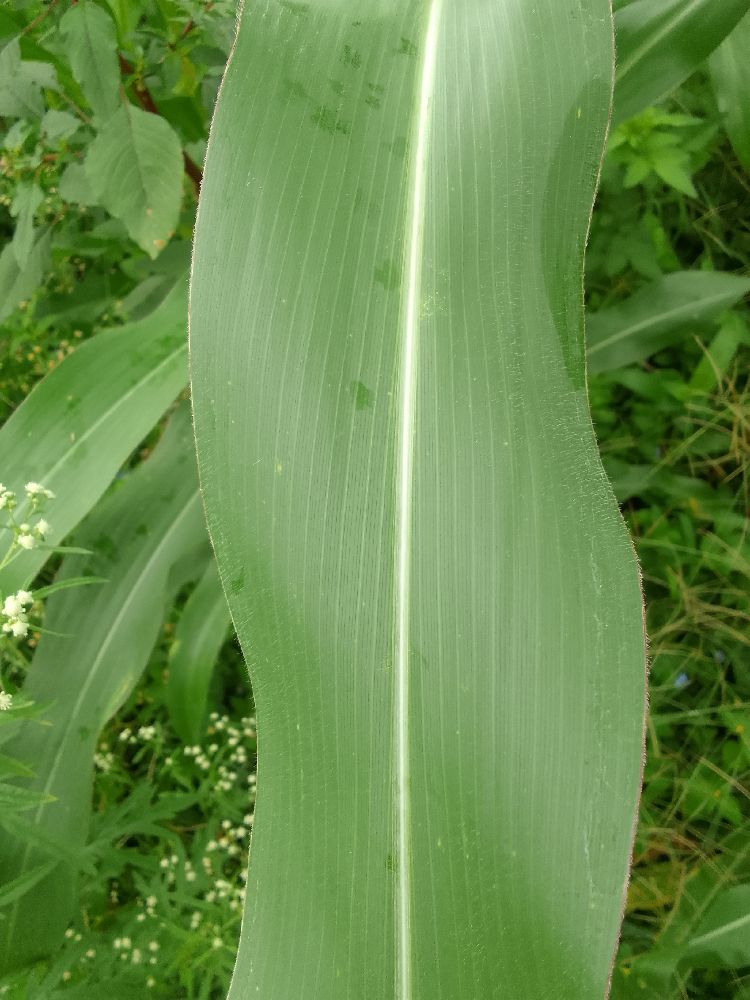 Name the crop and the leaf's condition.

maize, healthy
